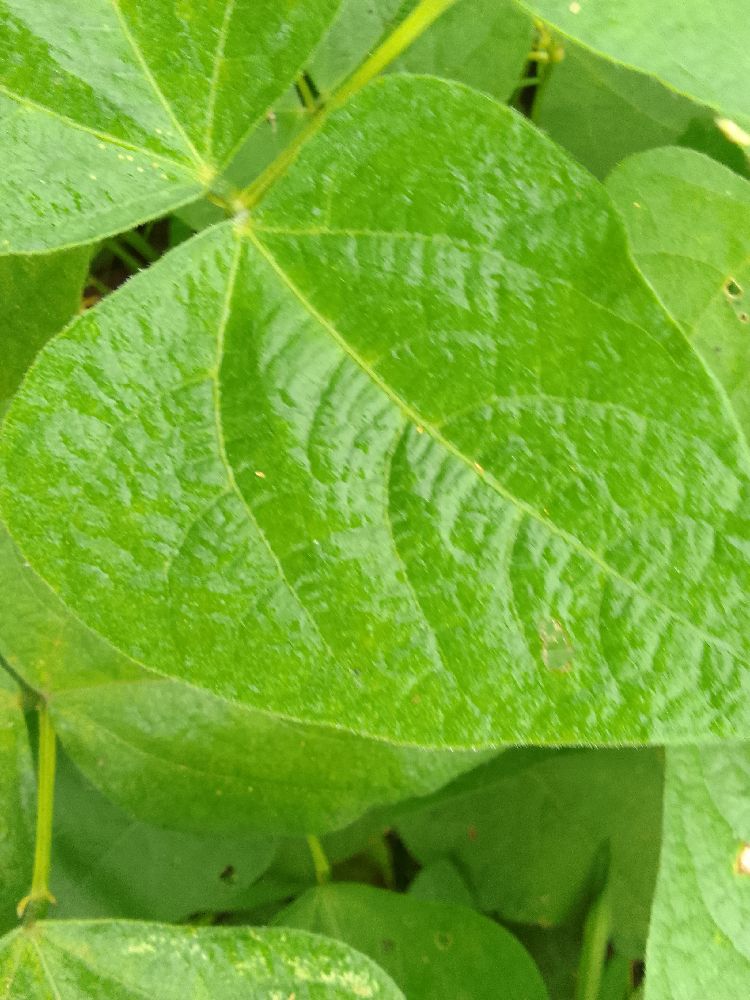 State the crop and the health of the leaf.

common bean, healthy
